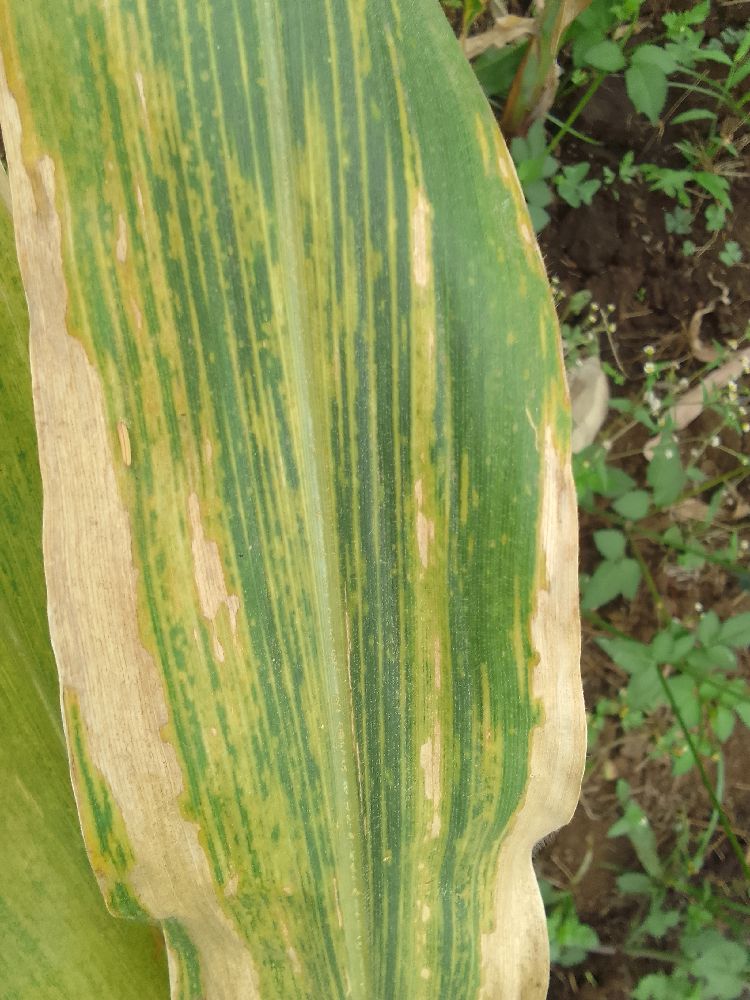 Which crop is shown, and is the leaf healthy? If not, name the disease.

maize, maize lethal necrosis
